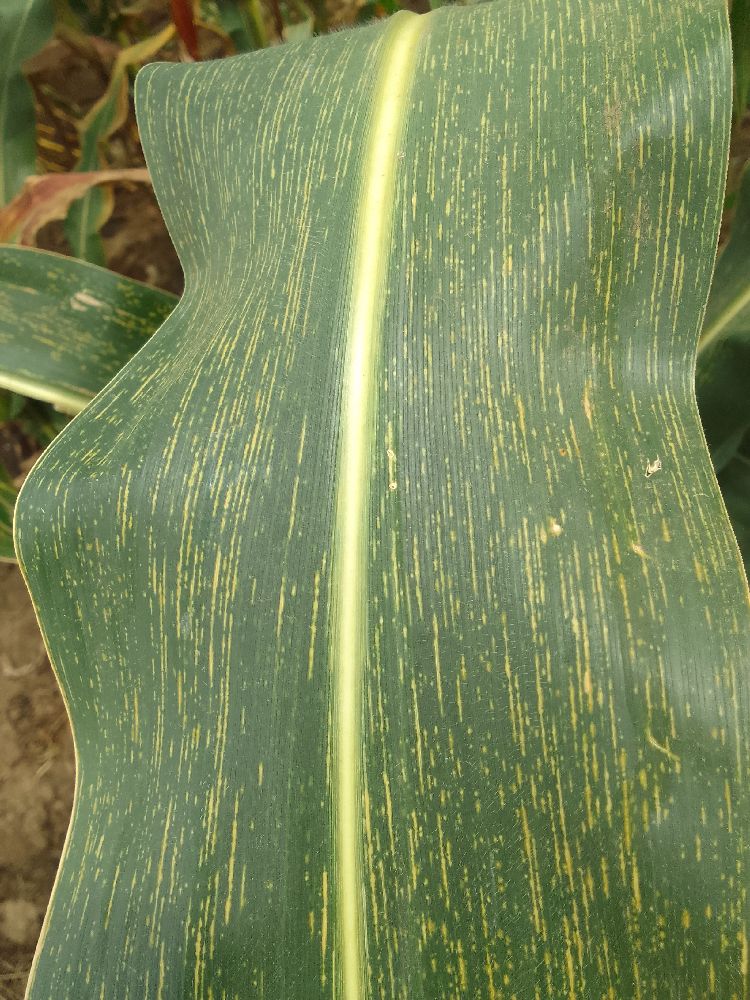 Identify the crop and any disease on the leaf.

maize, maize streak virus
